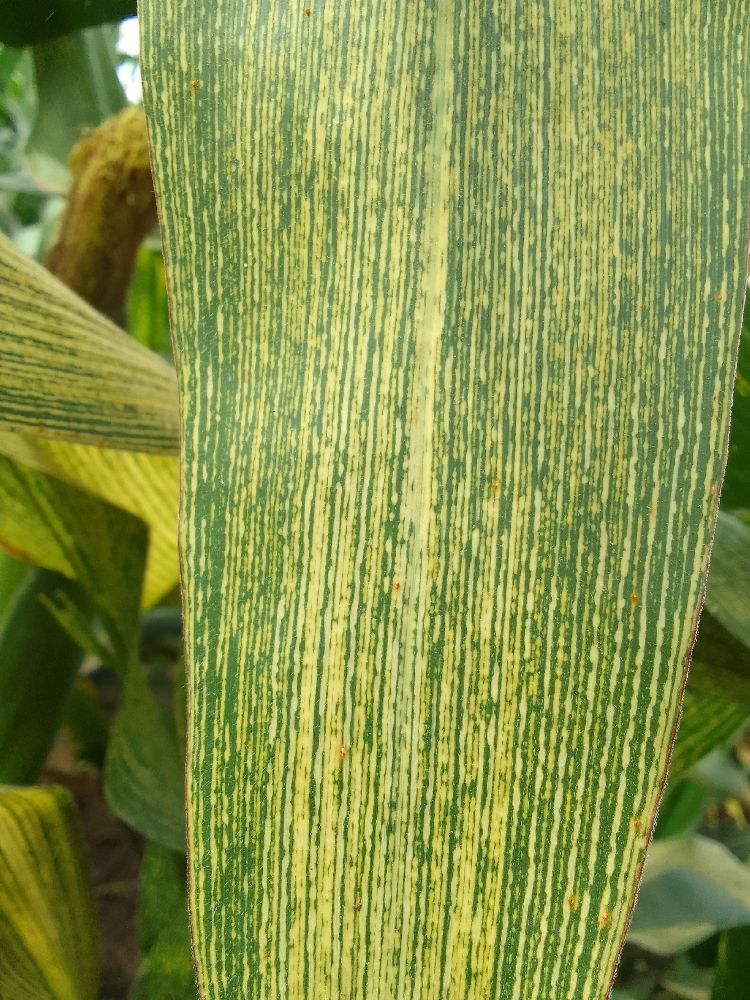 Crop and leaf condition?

maize, maize streak virus
